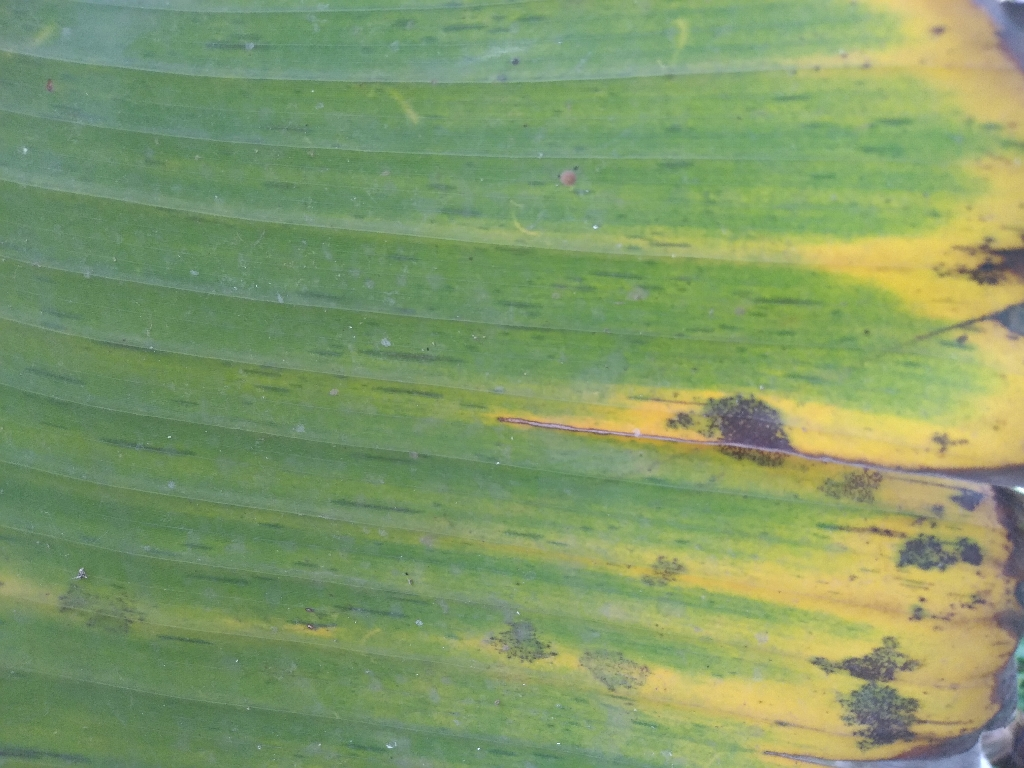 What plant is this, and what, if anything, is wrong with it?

banana, black sigatoka
